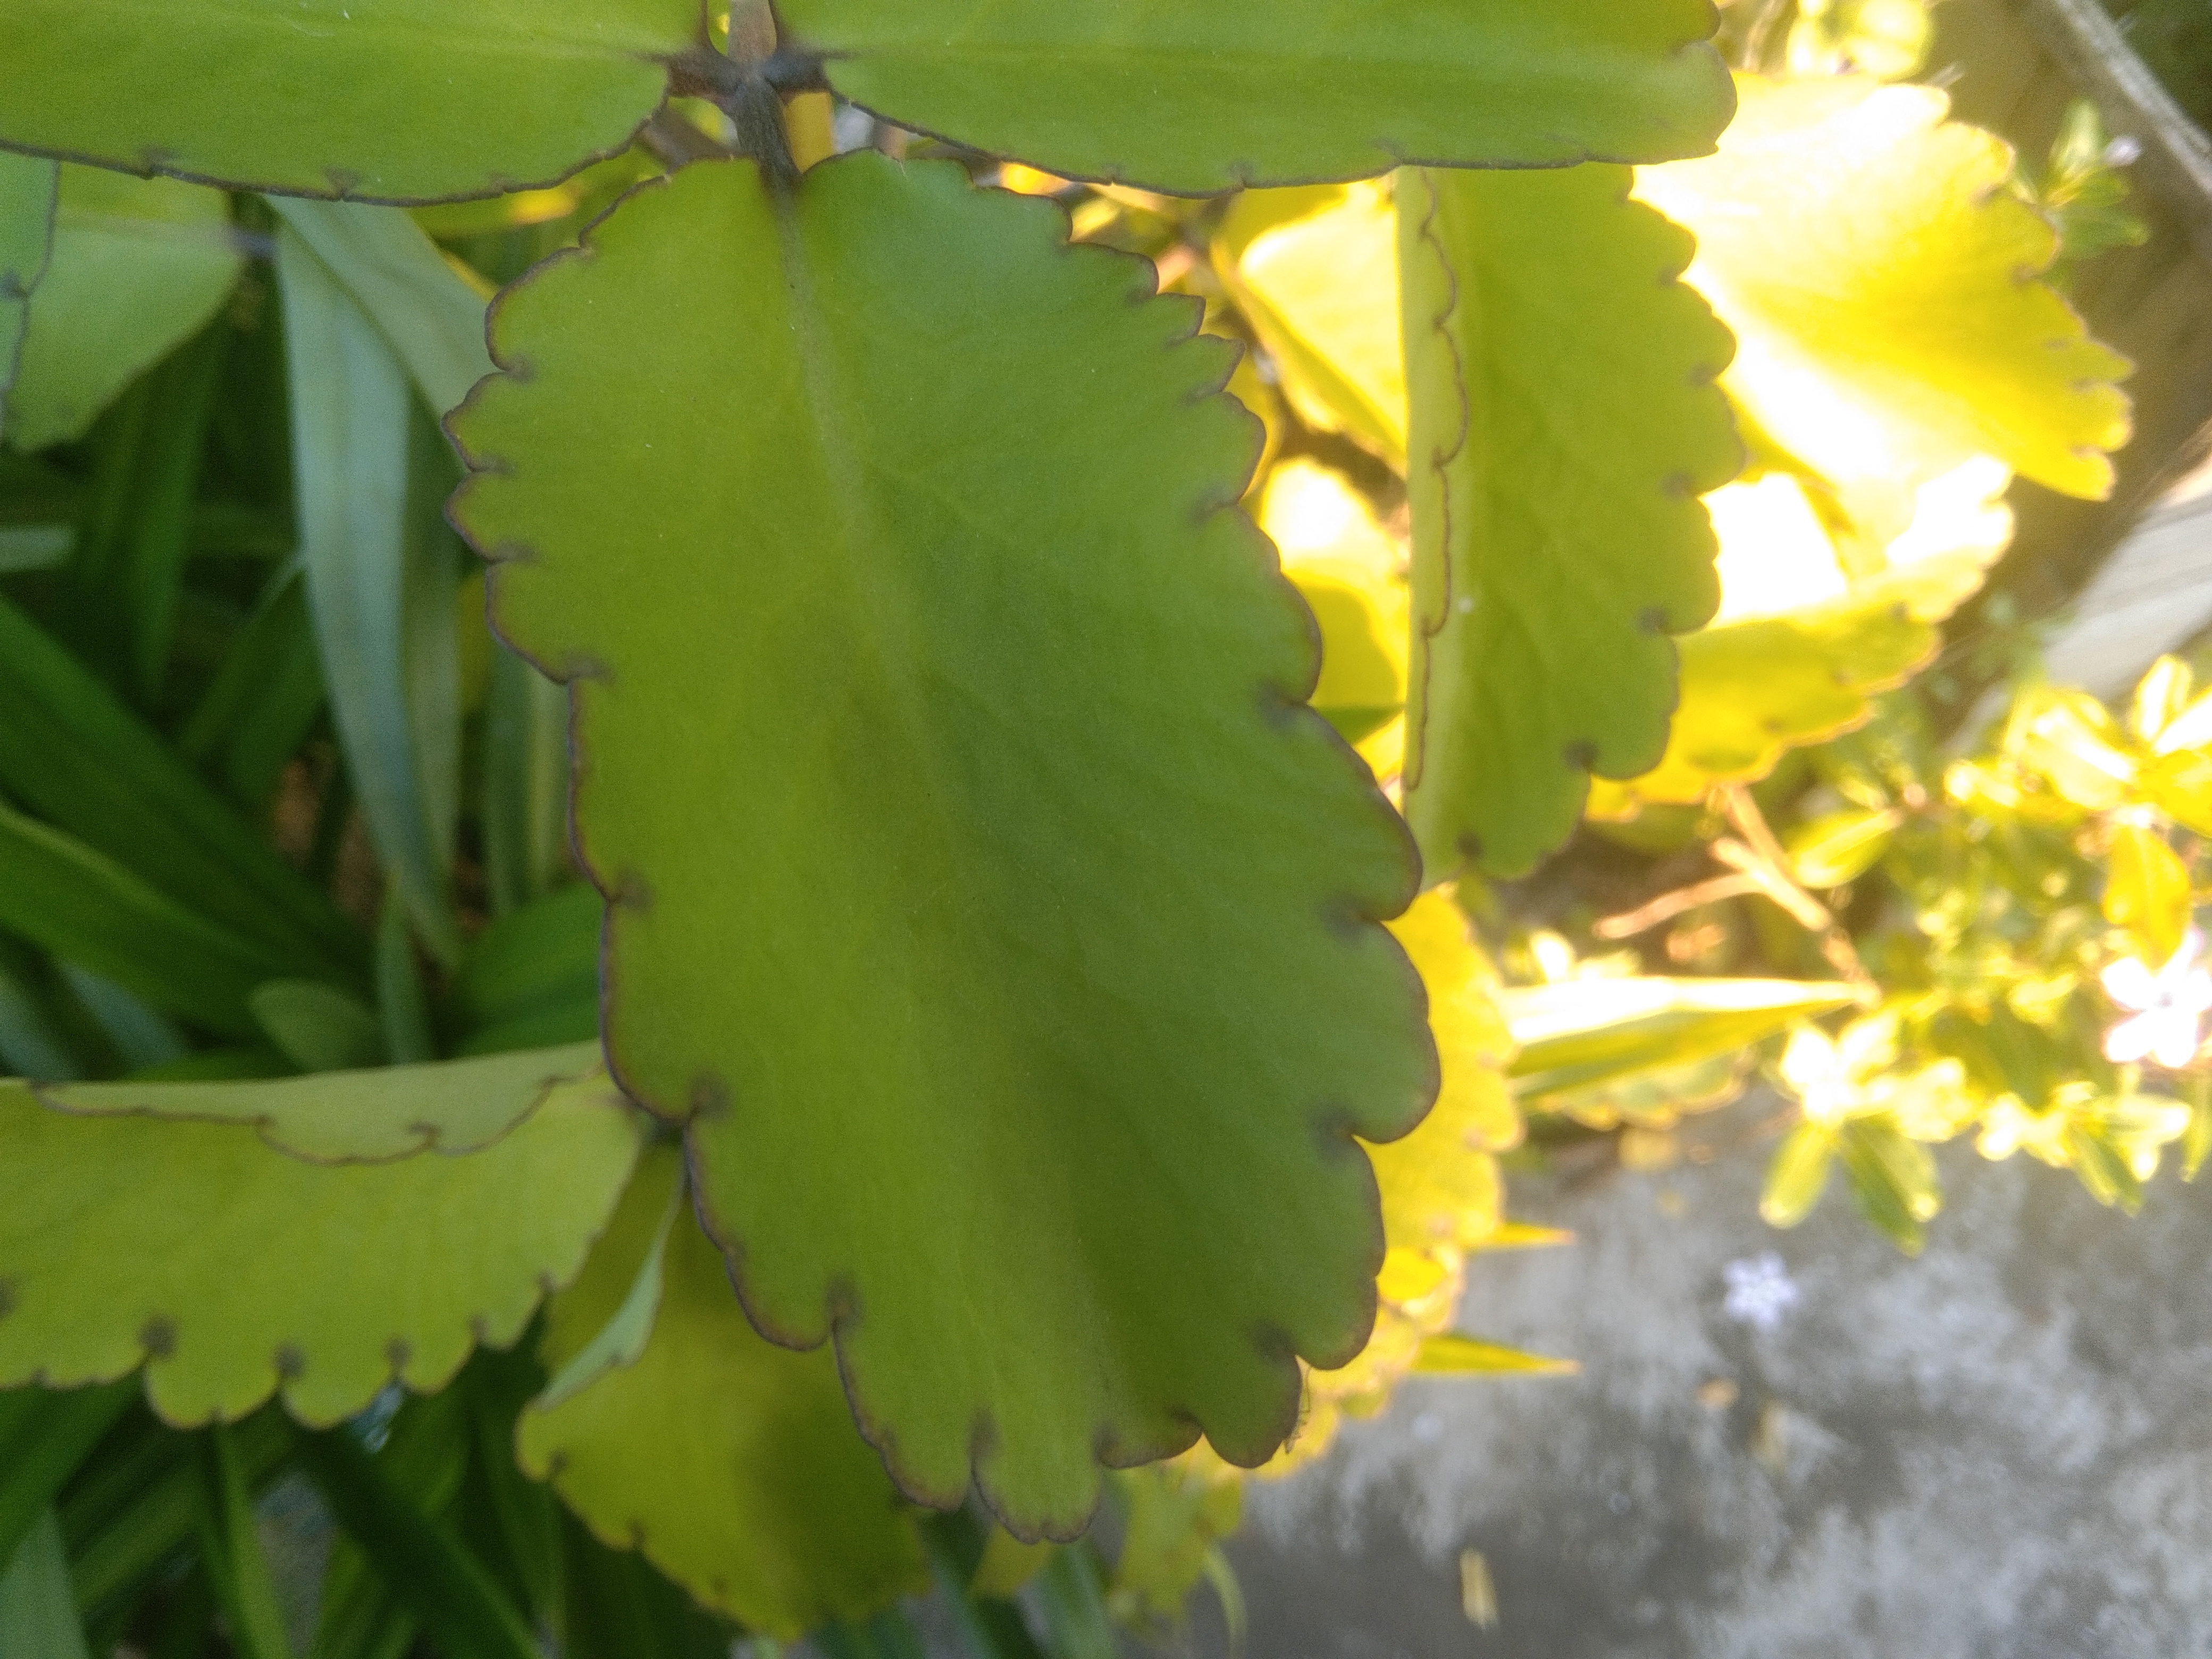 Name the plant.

pathorkuci
